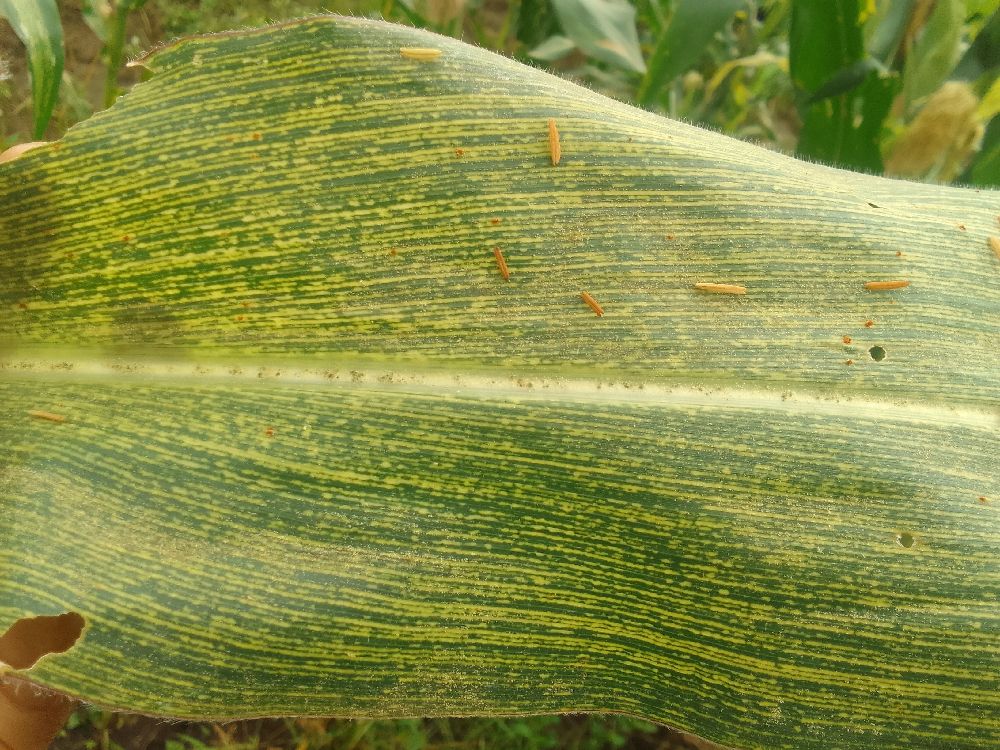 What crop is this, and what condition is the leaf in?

maize, maize streak virus
